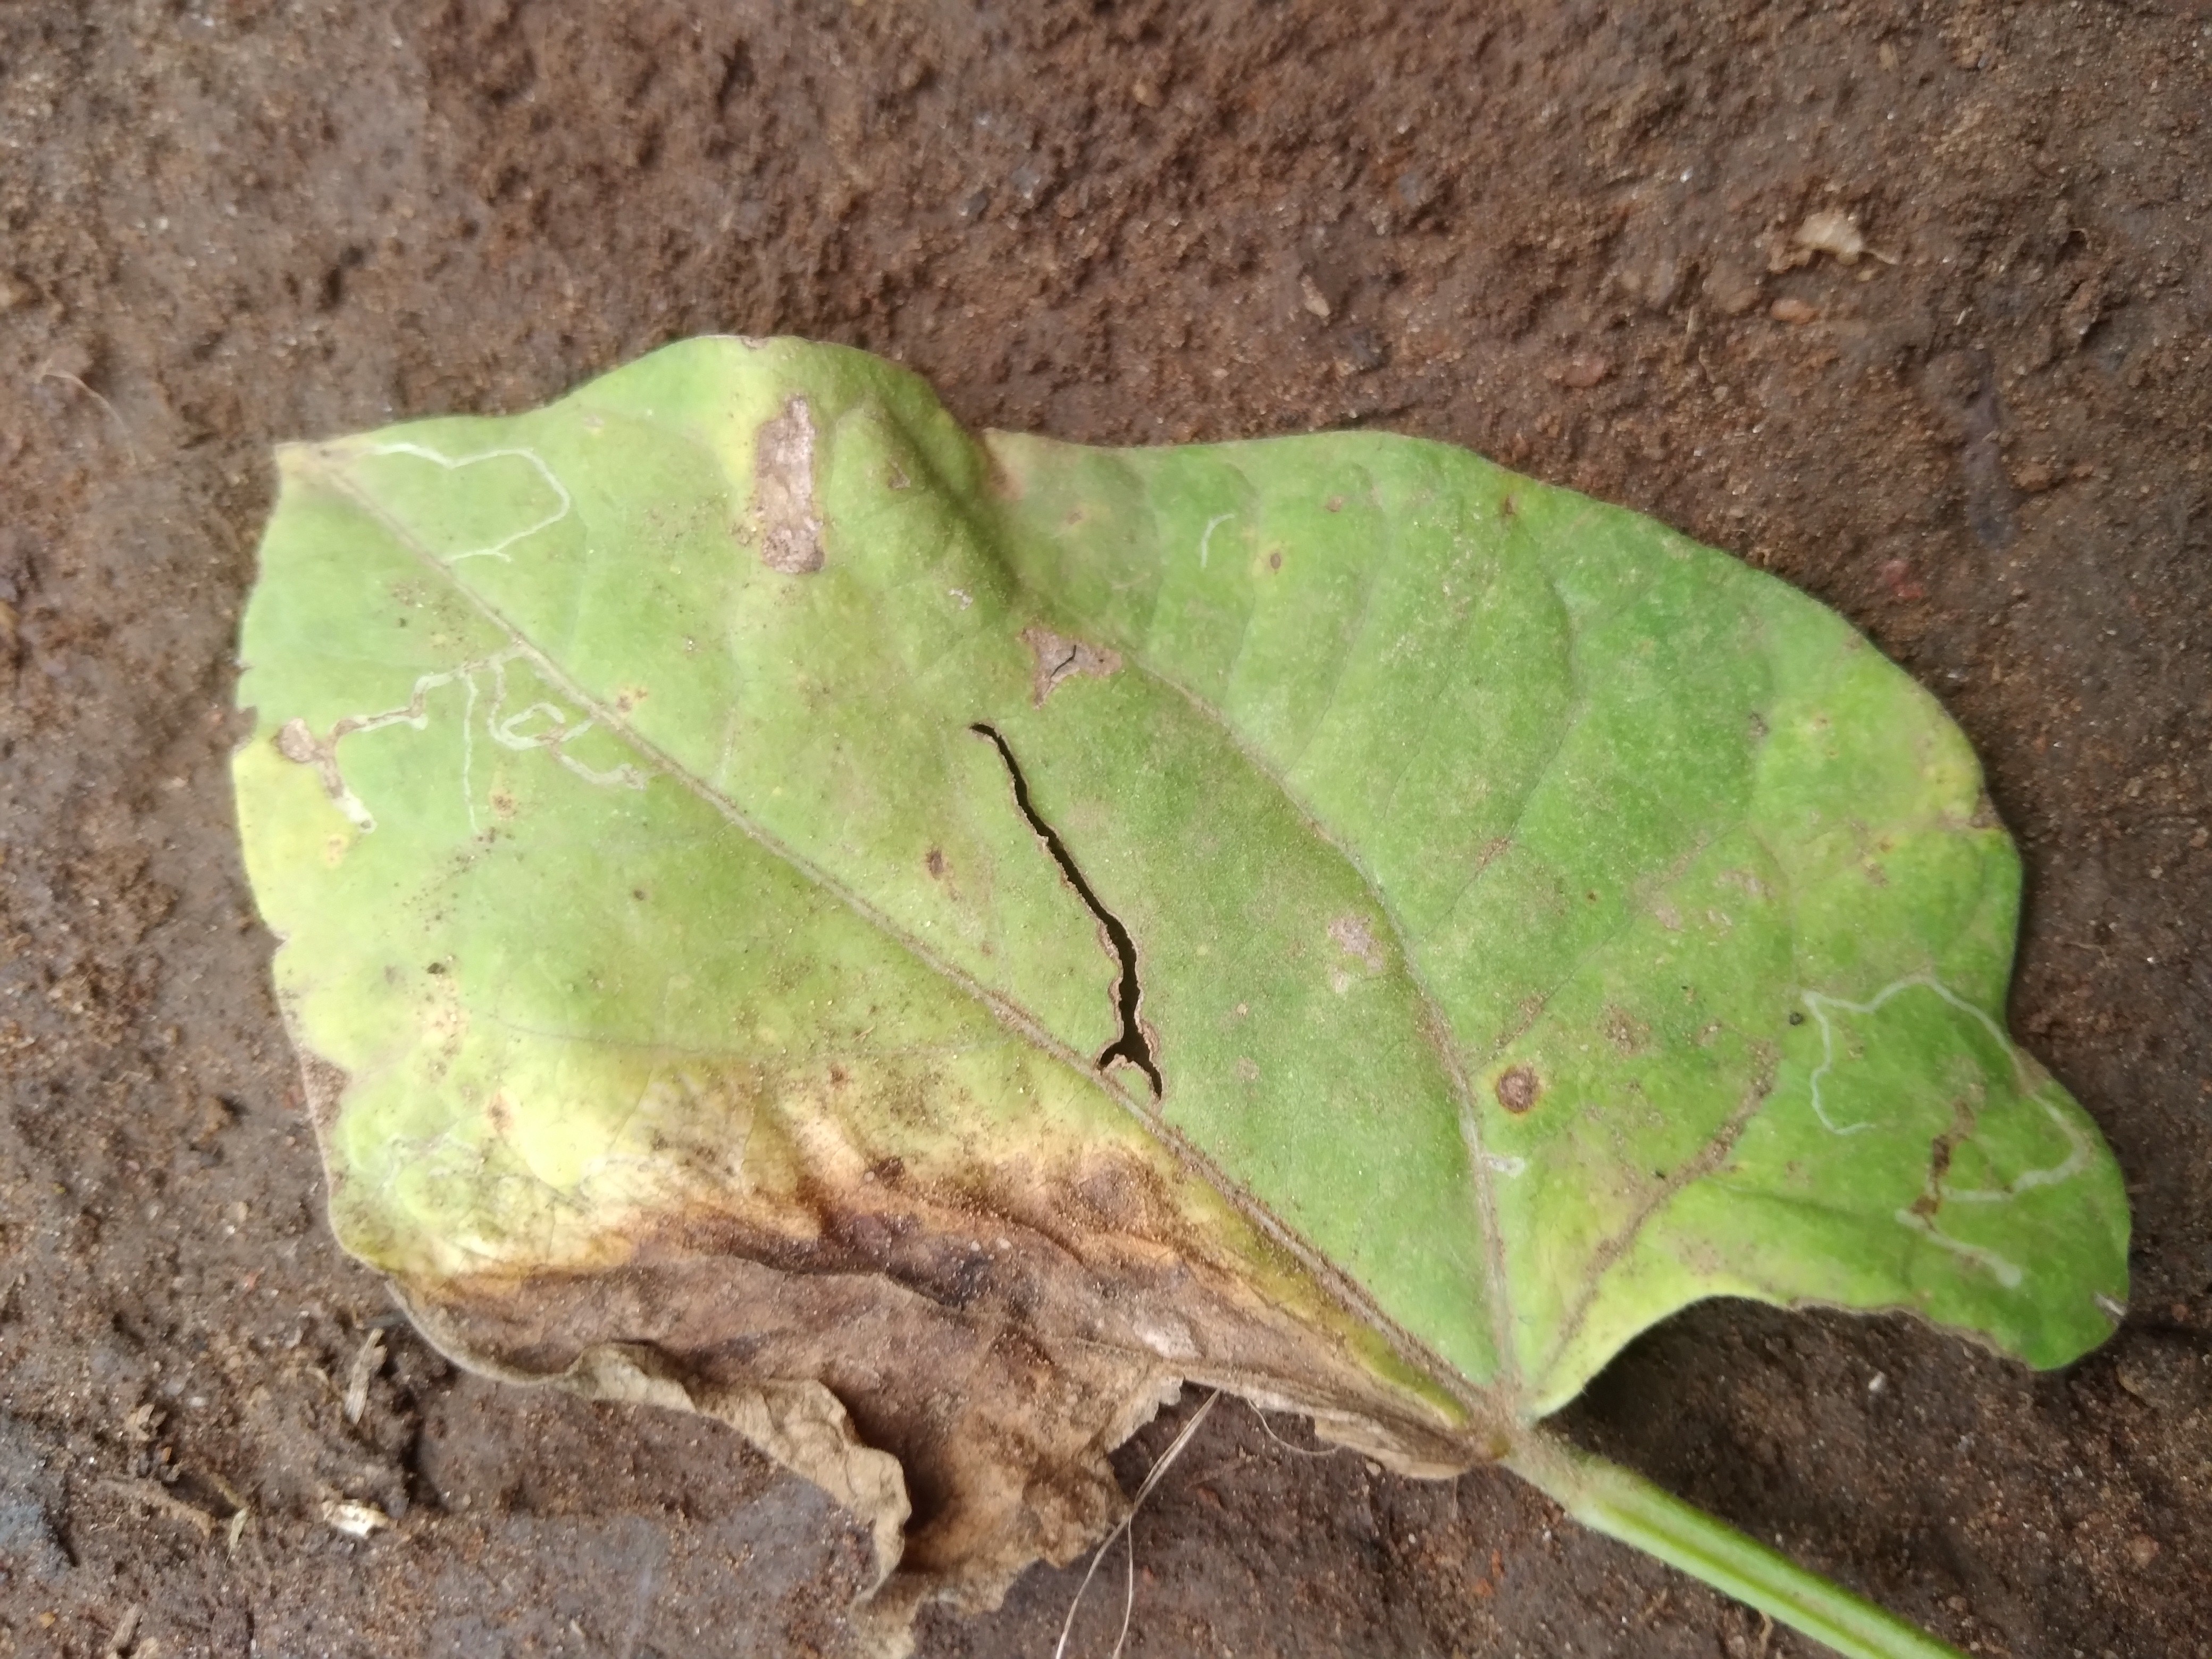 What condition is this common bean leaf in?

rust
